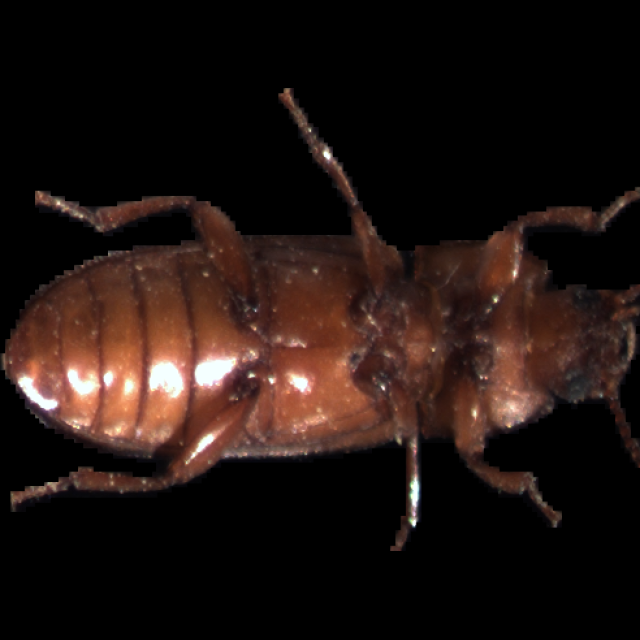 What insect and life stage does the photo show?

mealworm beetle
